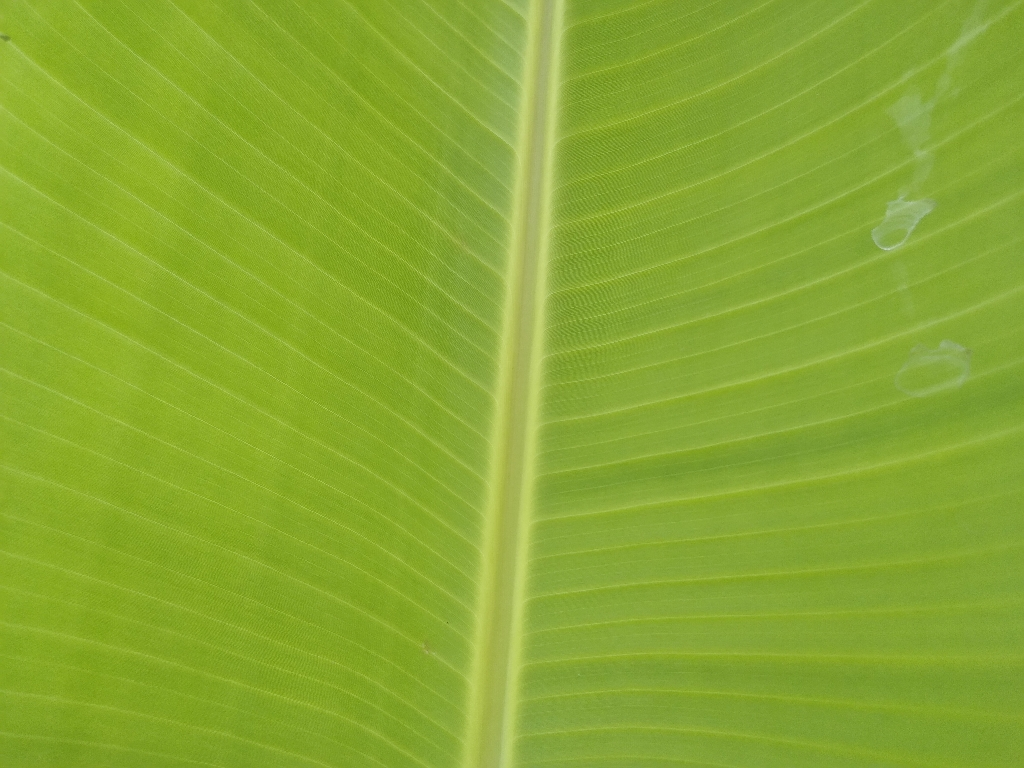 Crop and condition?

banana, healthy
